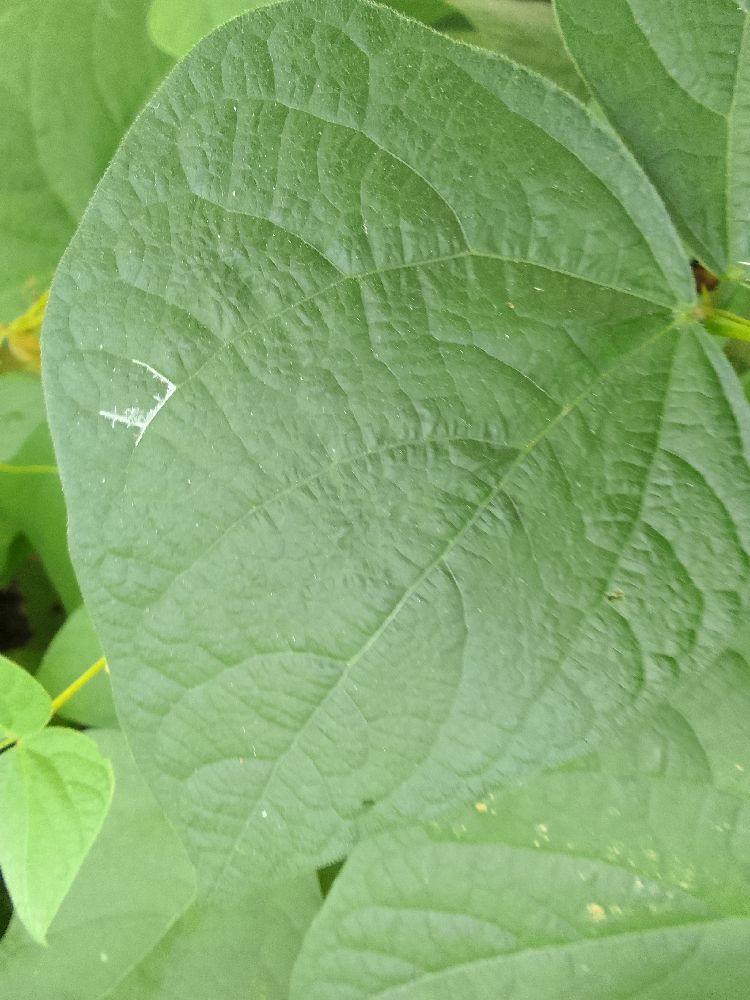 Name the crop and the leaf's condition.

common bean, healthy
